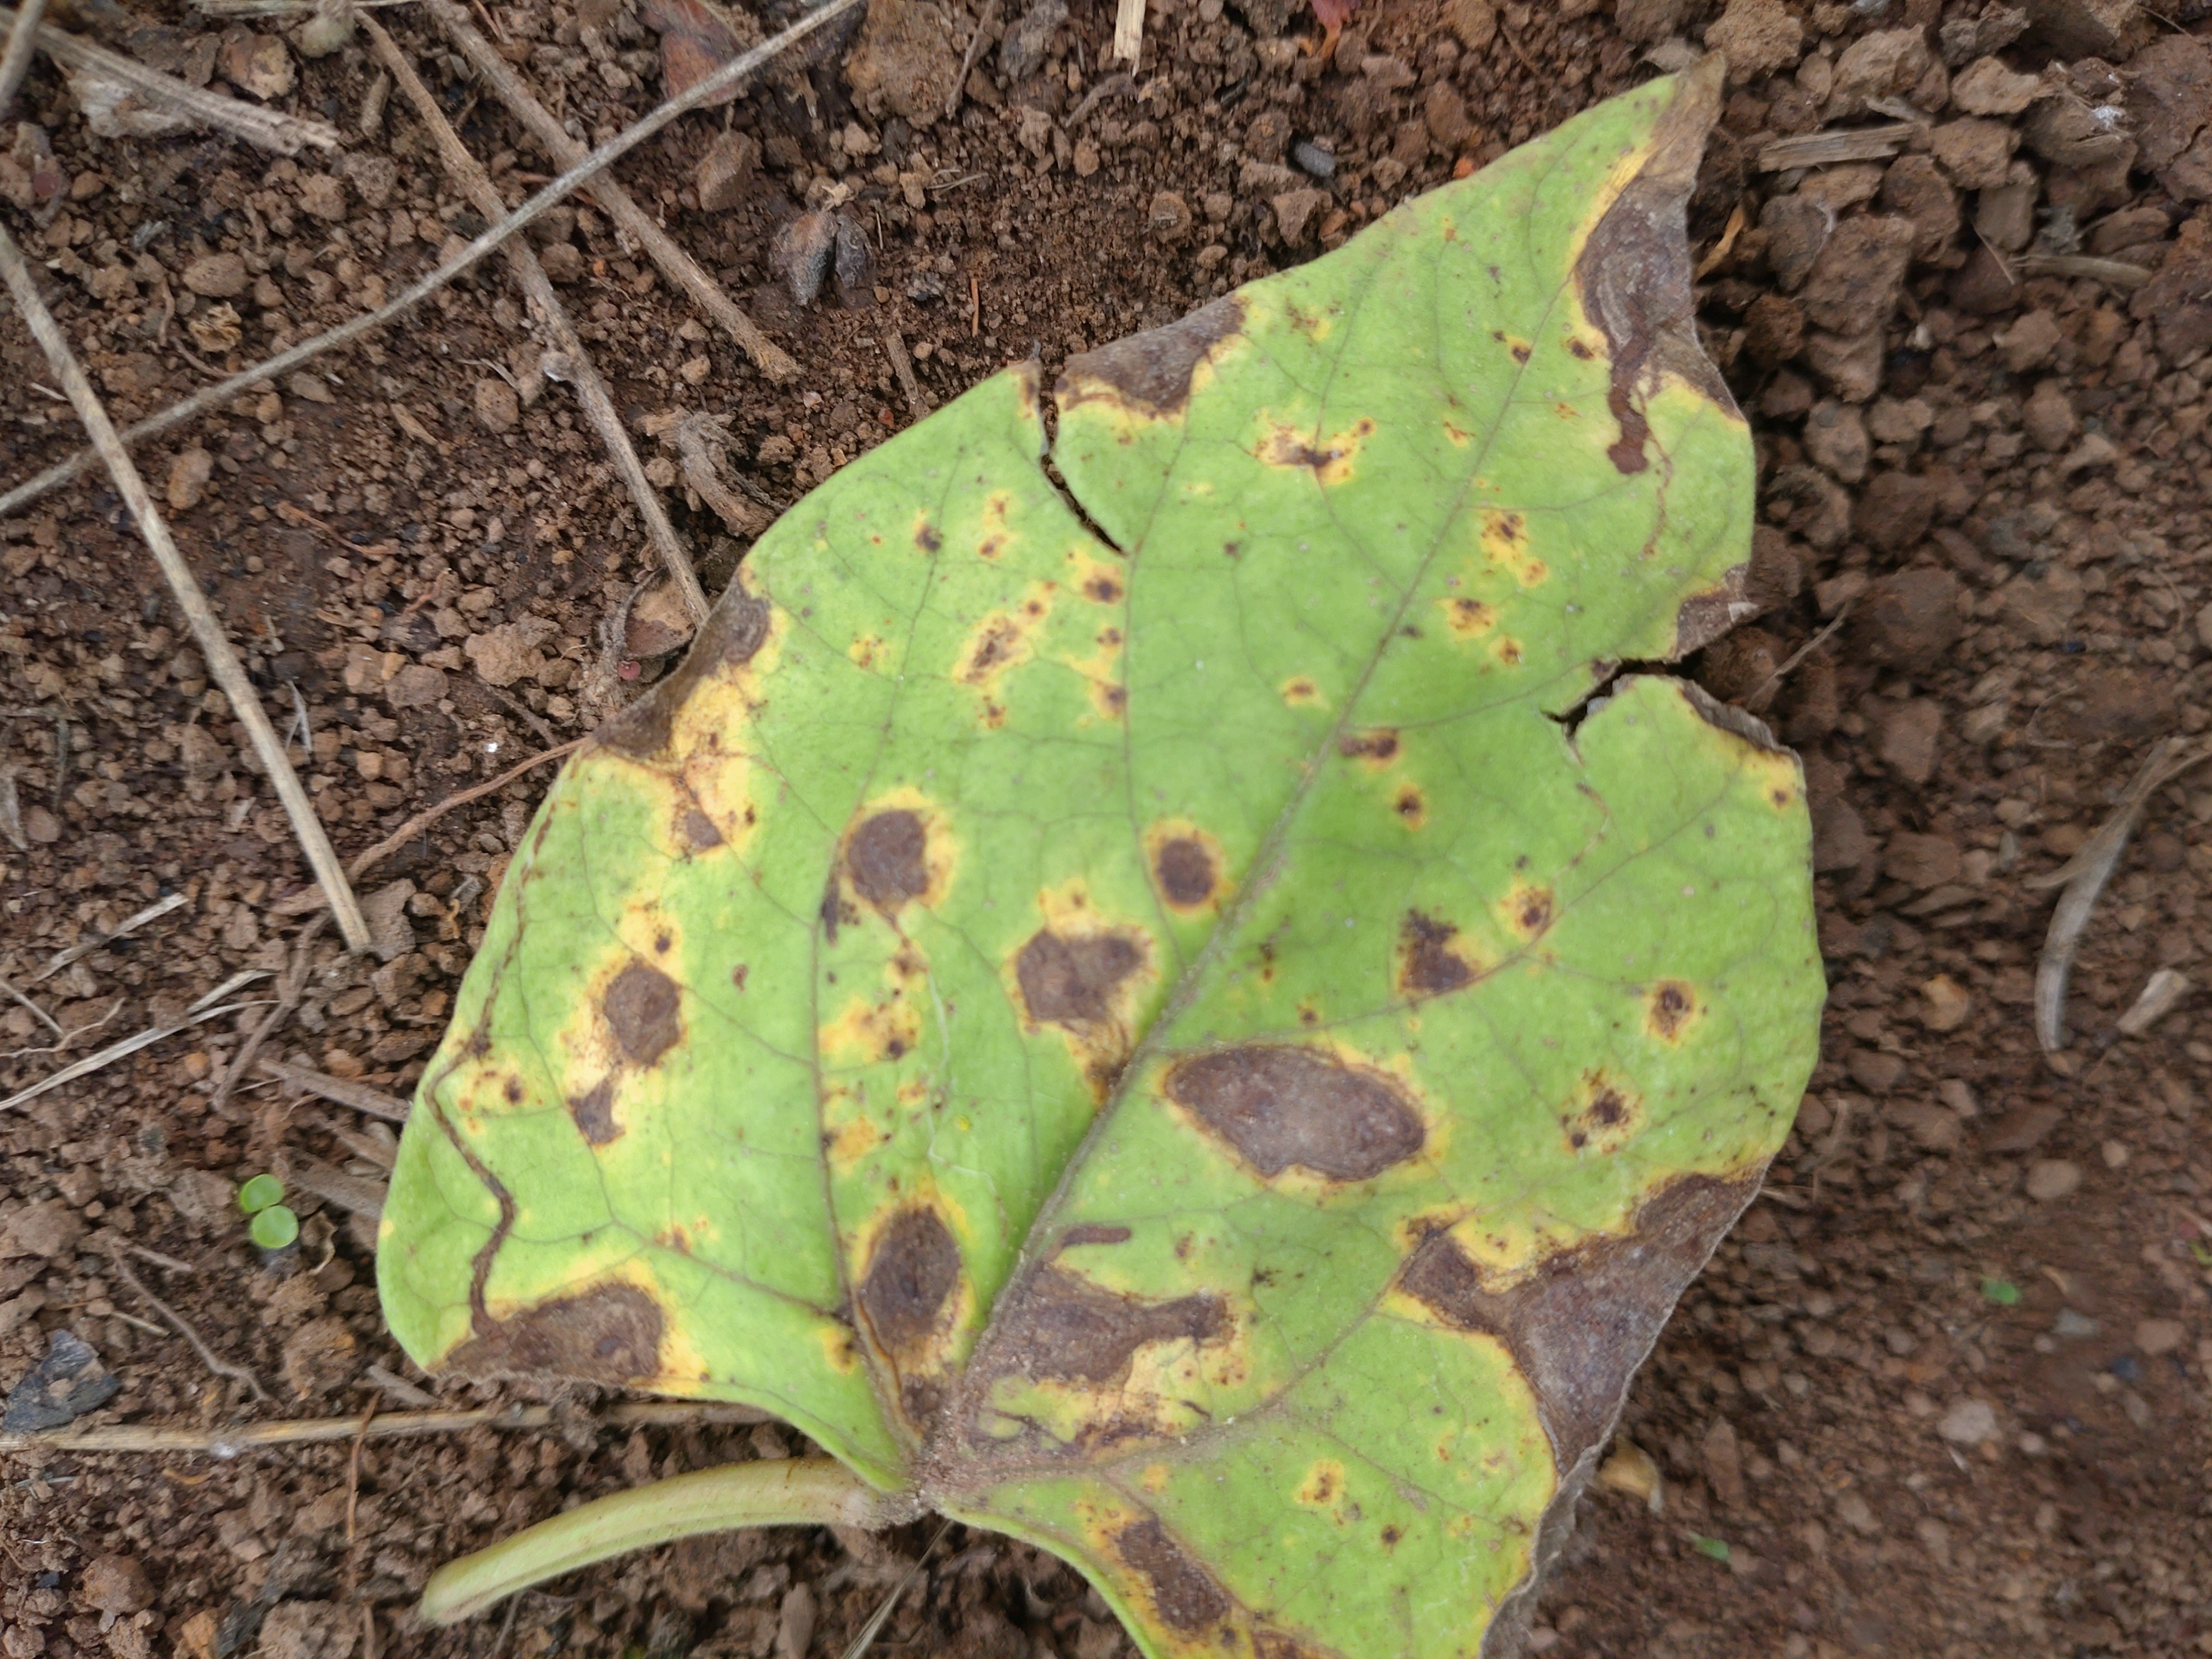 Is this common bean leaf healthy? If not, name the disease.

rust
